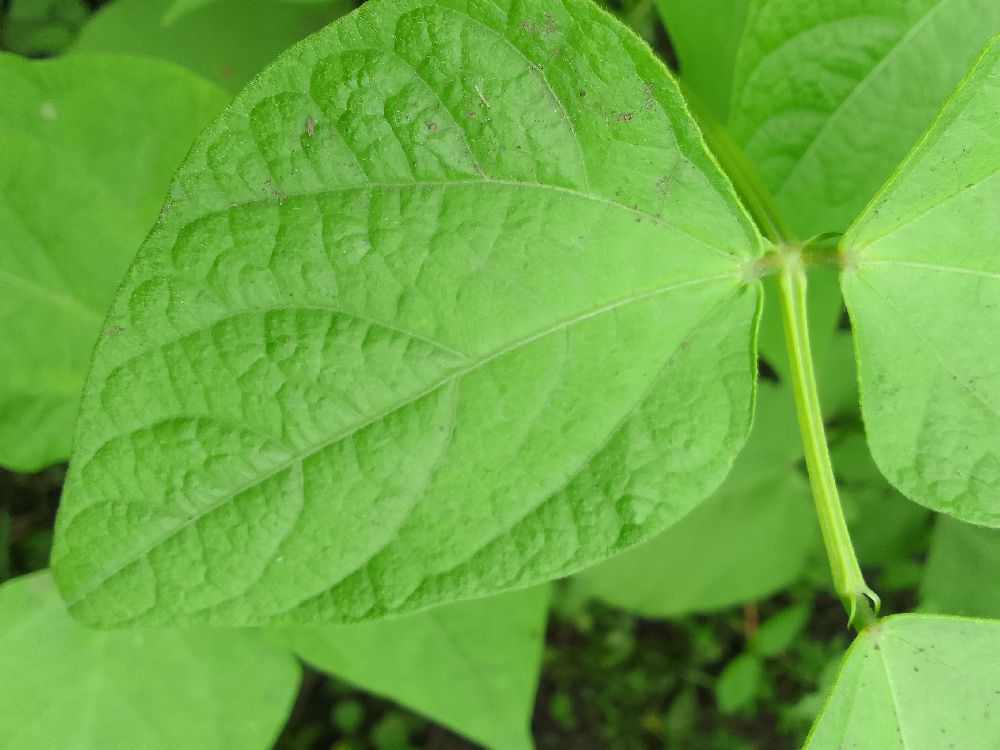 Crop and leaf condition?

common bean, healthy
